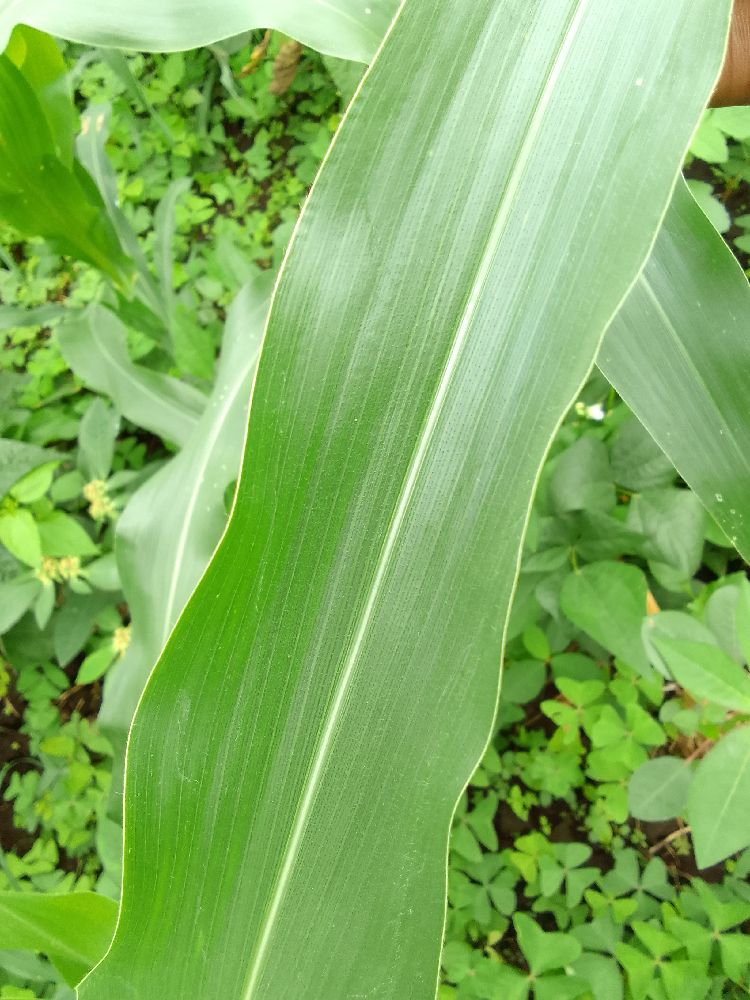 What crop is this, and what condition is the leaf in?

common bean, healthy
